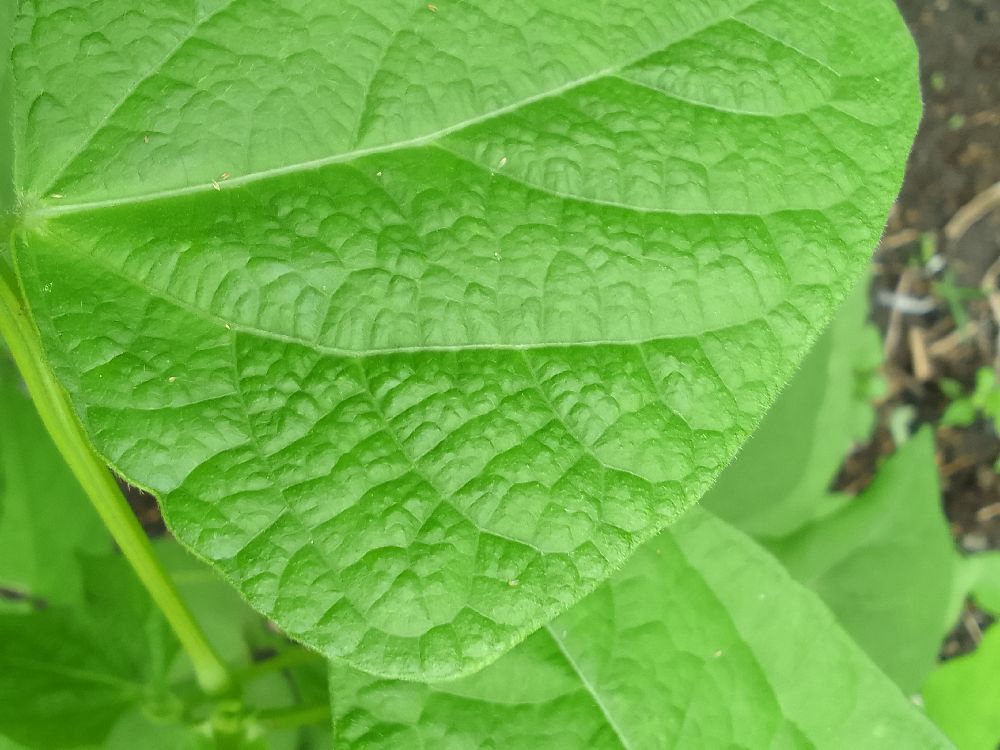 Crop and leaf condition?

common bean, healthy
